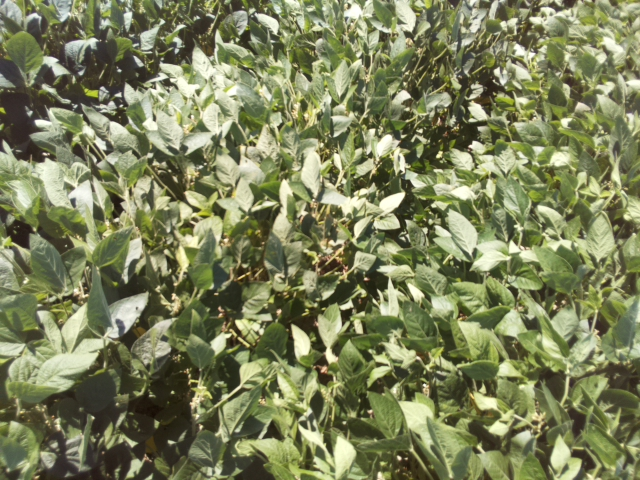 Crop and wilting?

soybean, slight leaflet or petiole turgor loss in upper canopy
